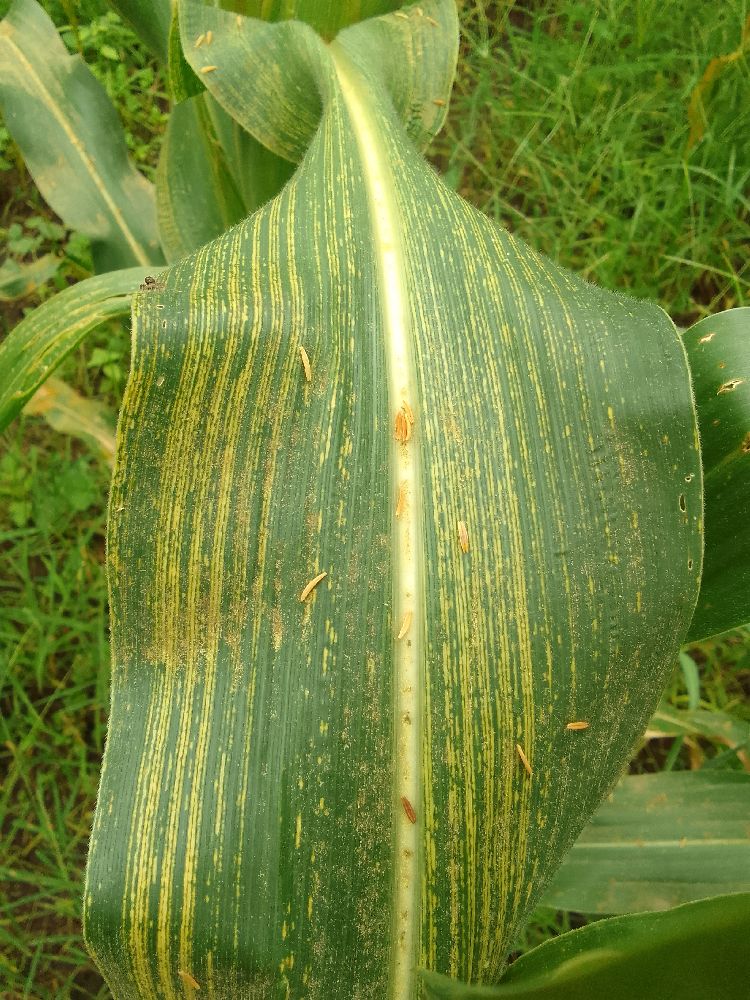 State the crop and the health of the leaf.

maize, maize streak virus
